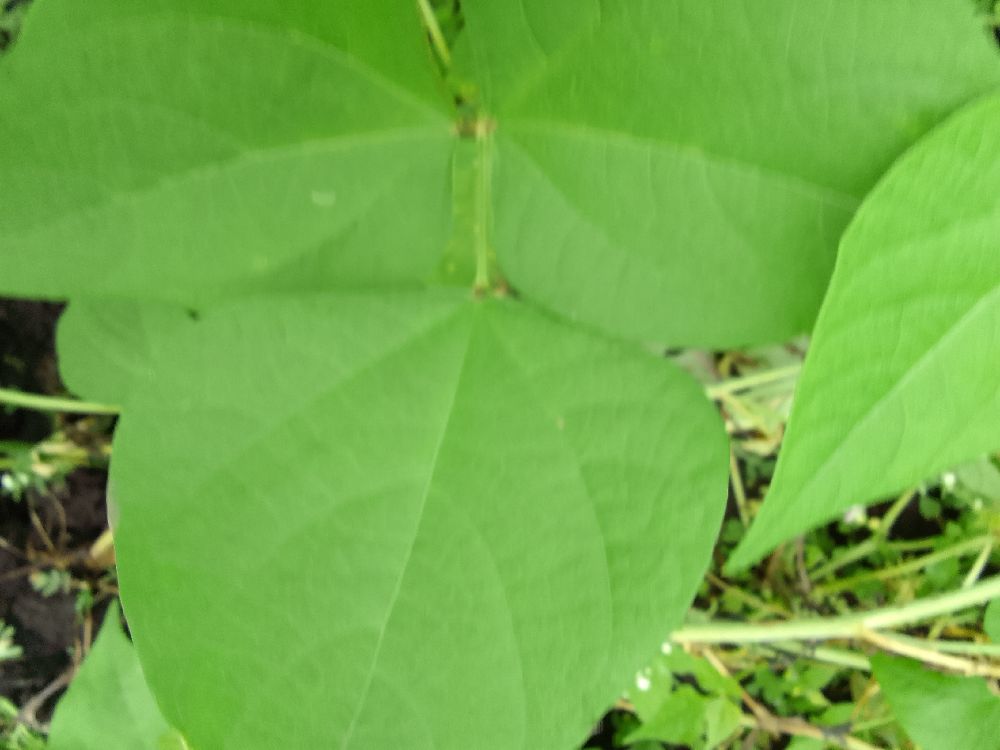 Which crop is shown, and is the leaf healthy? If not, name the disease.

common bean, healthy
